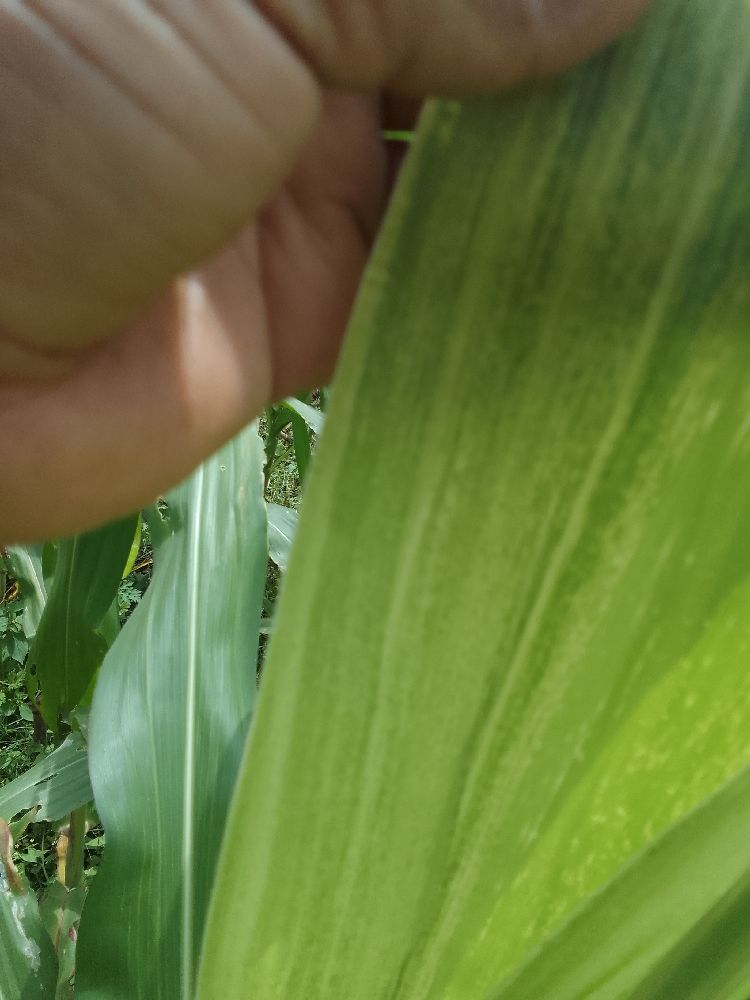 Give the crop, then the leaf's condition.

maize, maize lethal necrosis
